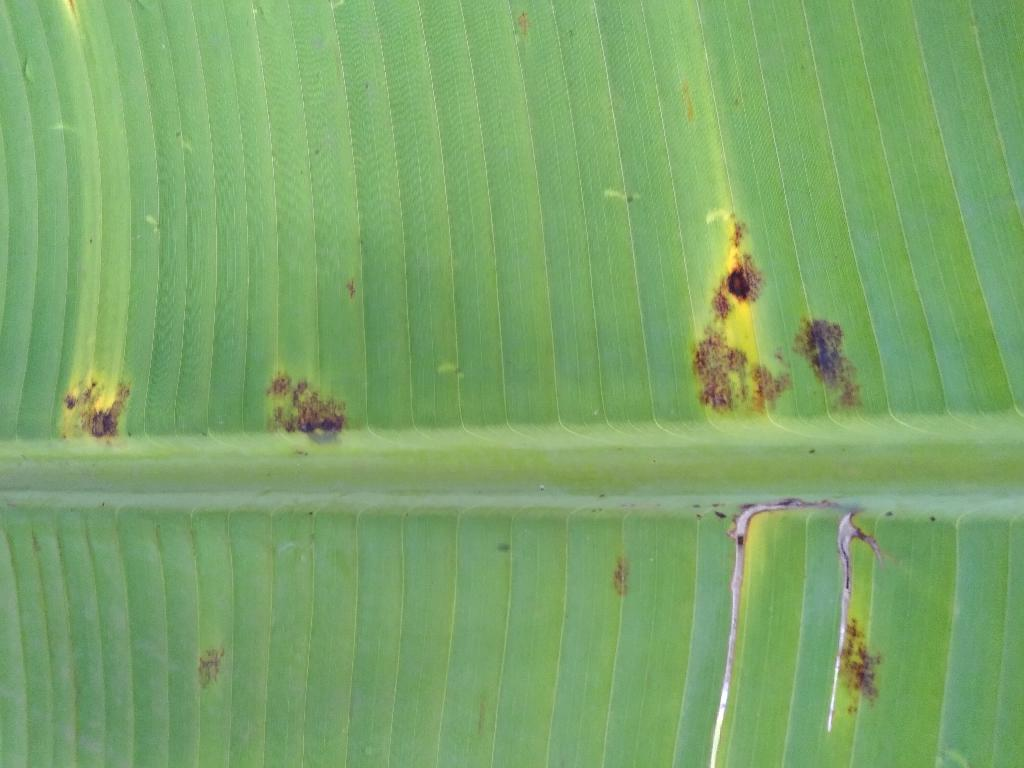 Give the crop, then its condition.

banana, black sigatoka
